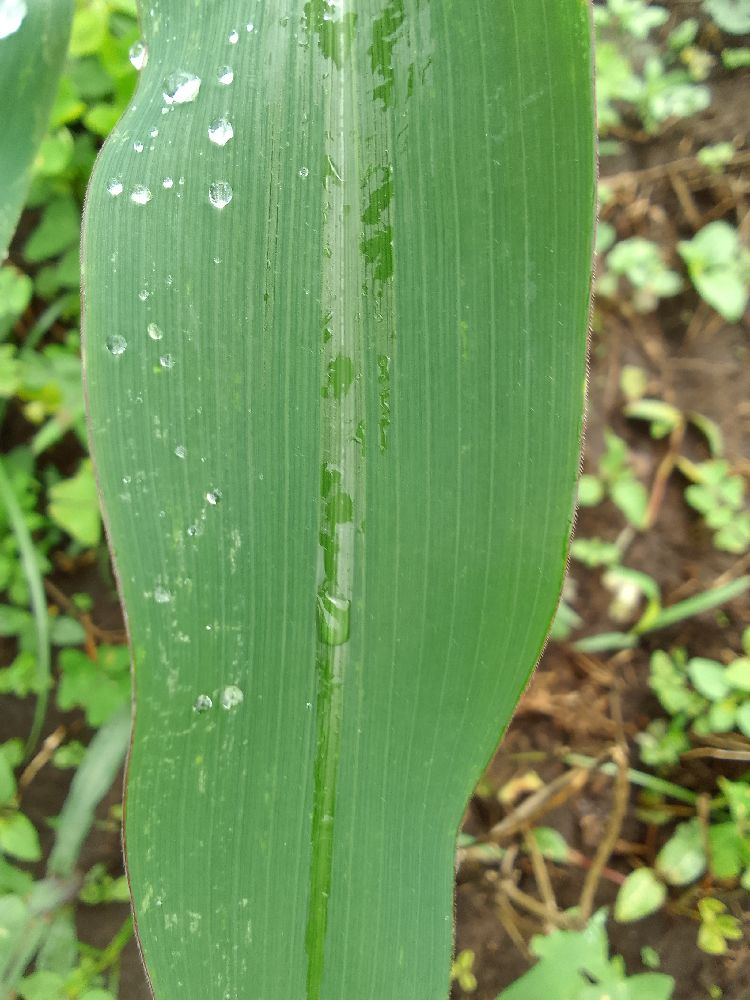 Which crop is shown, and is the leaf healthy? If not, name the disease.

maize, healthy
